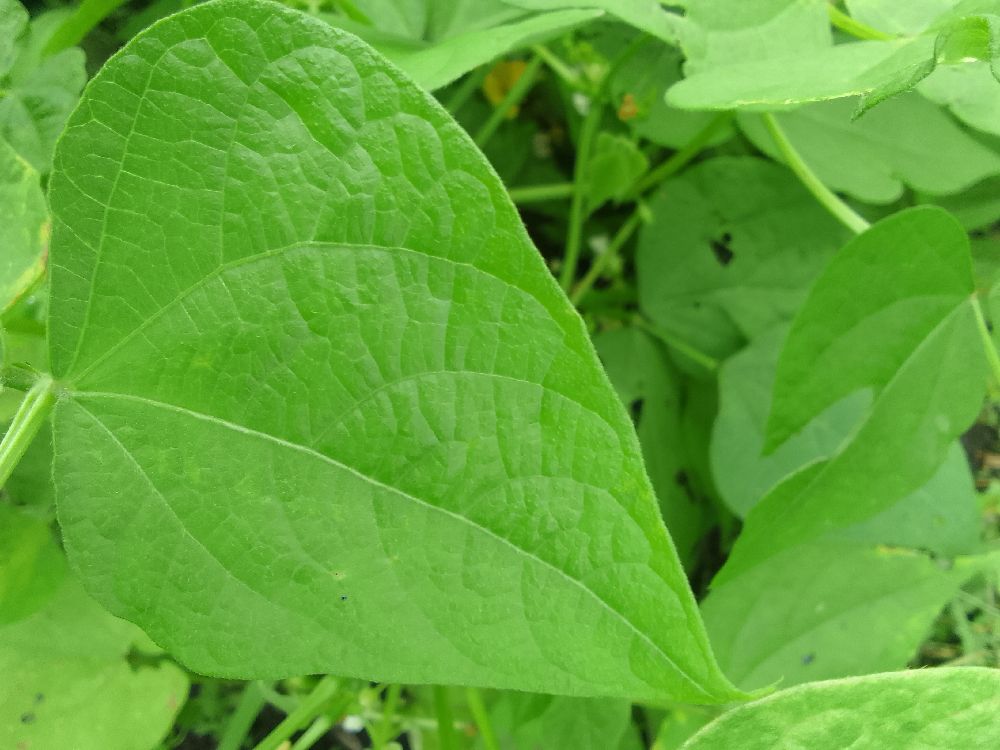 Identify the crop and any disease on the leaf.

common bean, healthy
